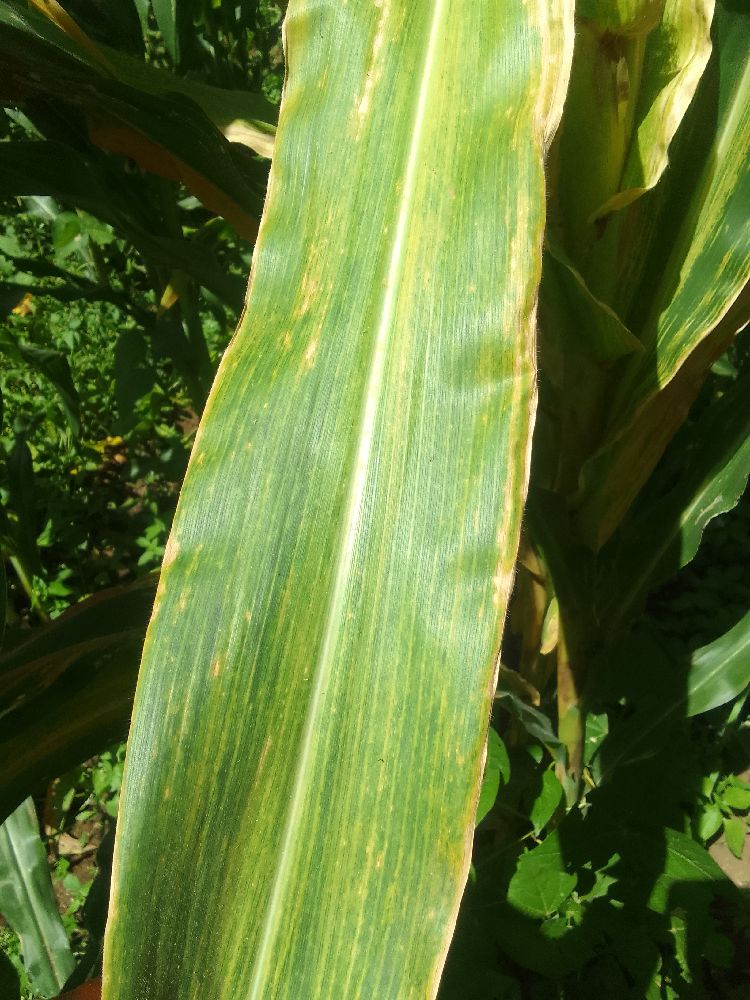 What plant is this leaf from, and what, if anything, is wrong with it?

maize, maize lethal necrosis
